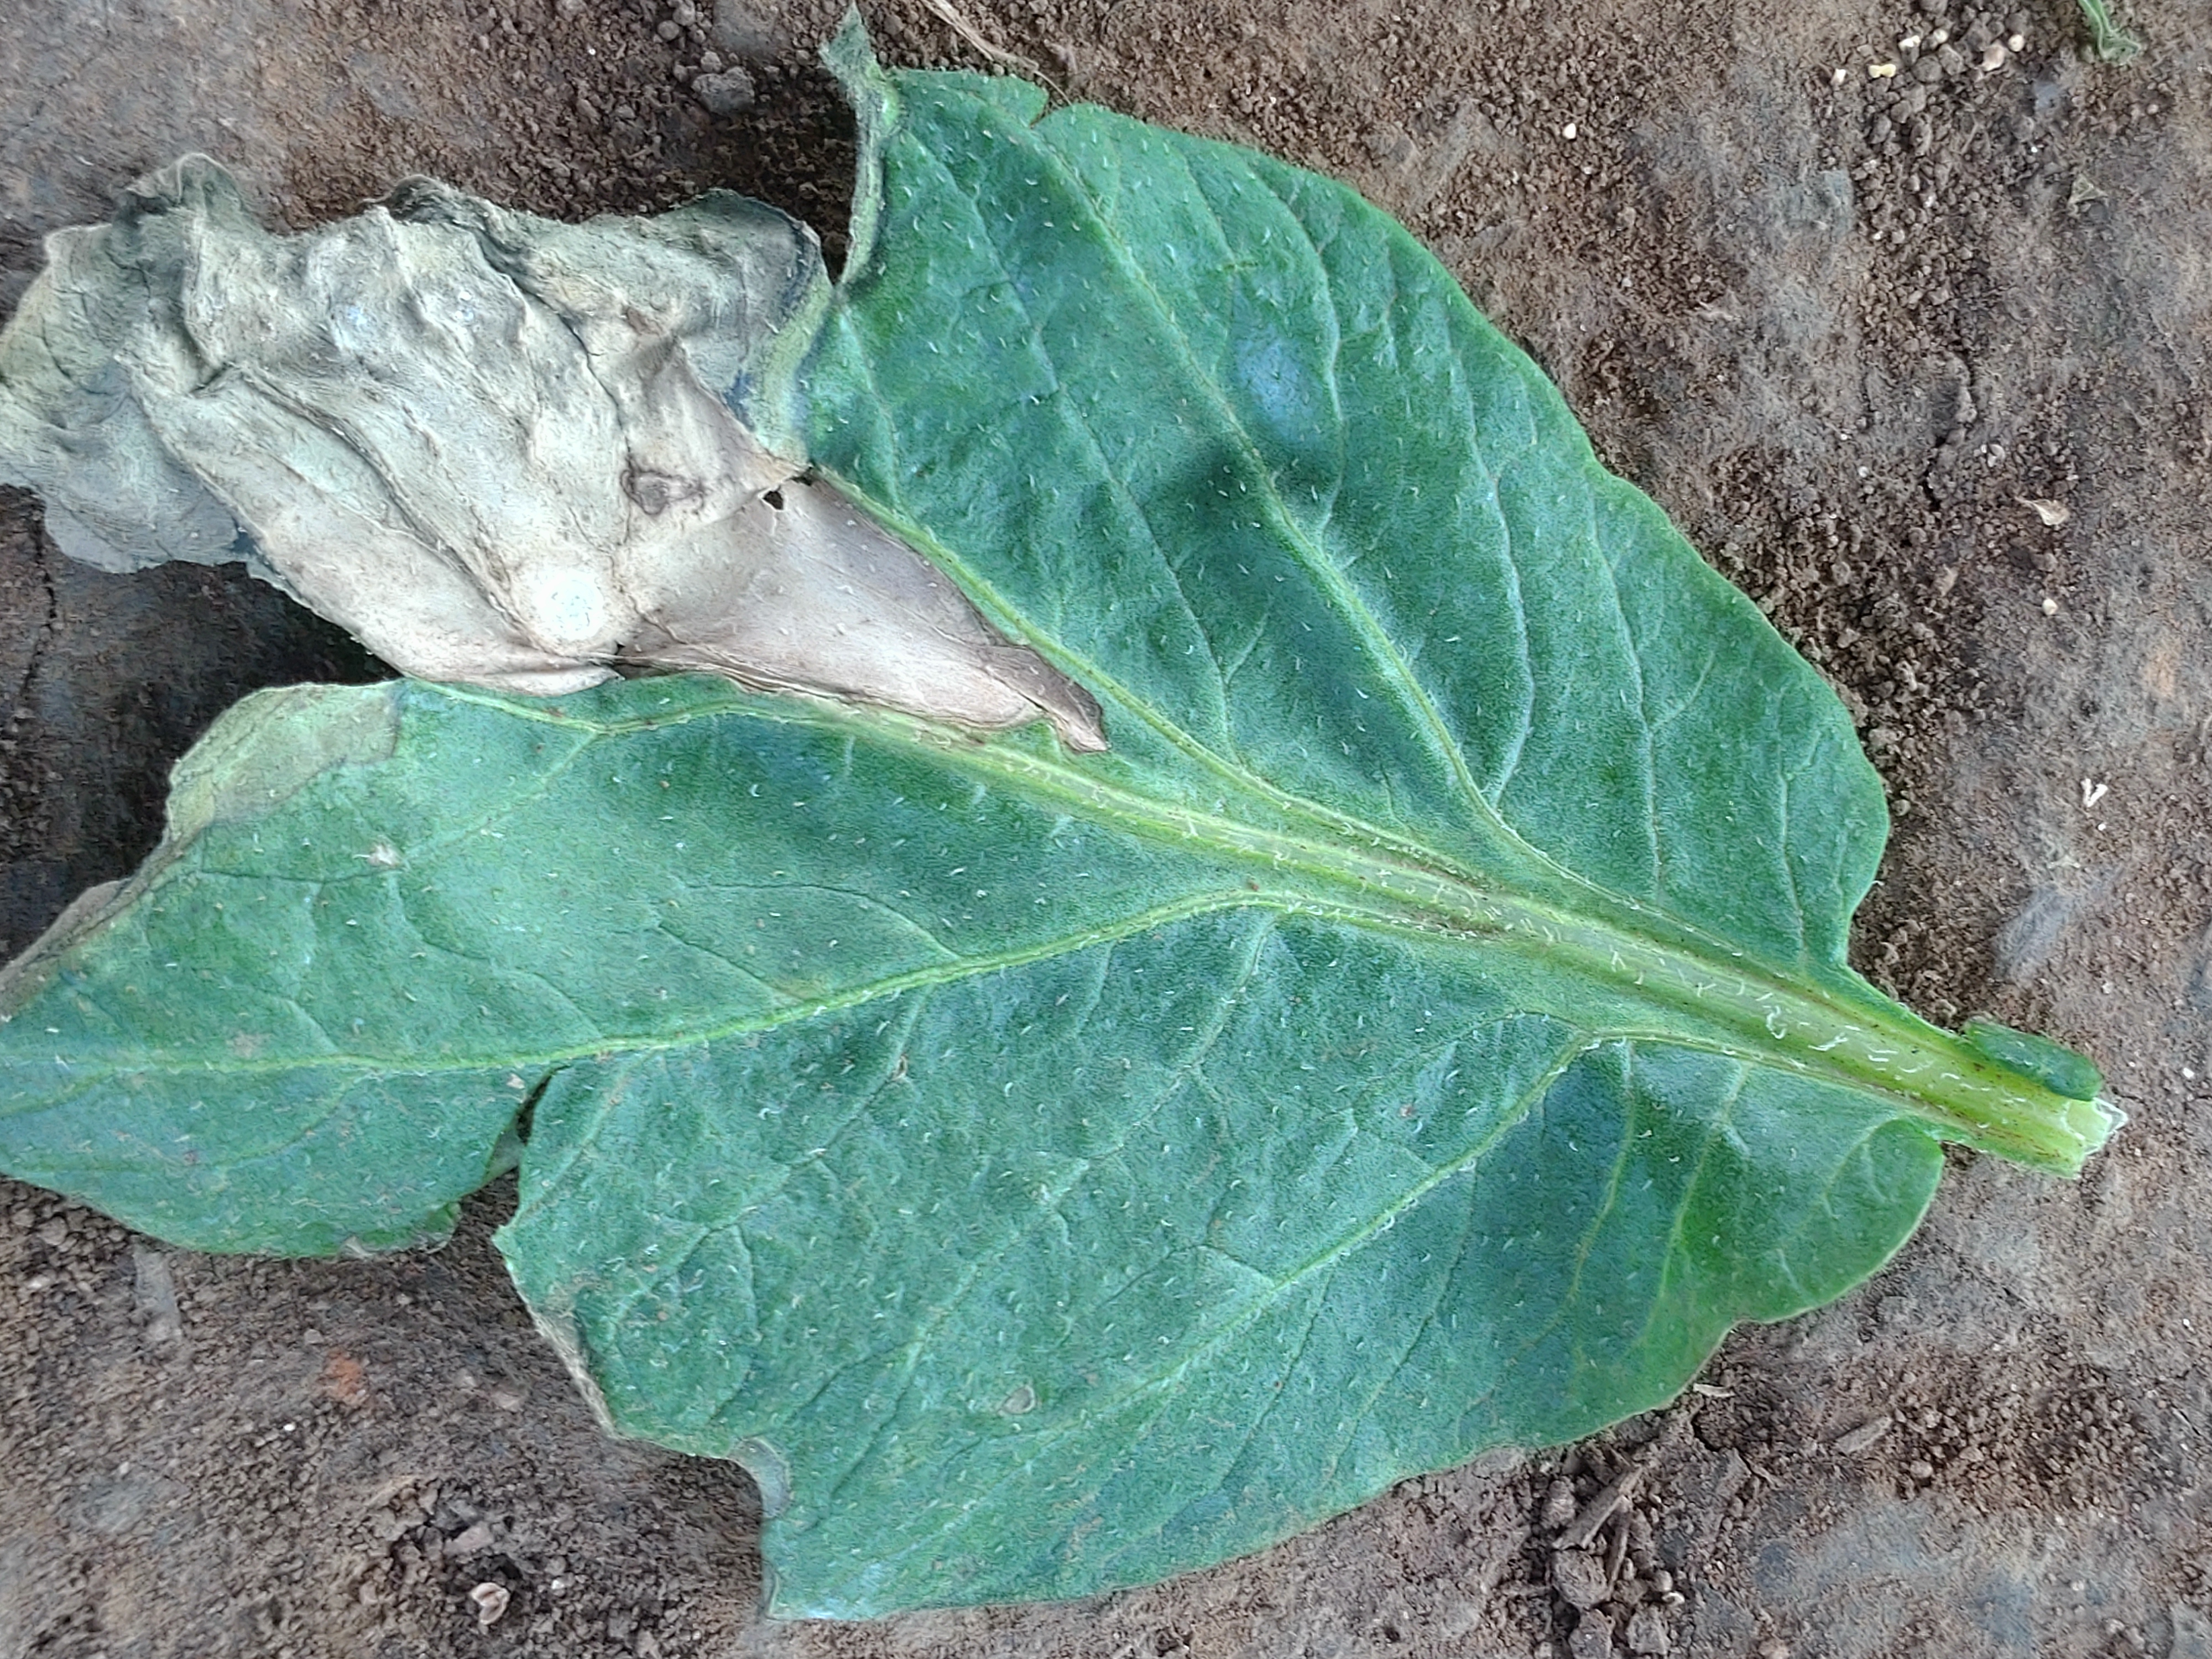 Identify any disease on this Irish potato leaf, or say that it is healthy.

early blight
